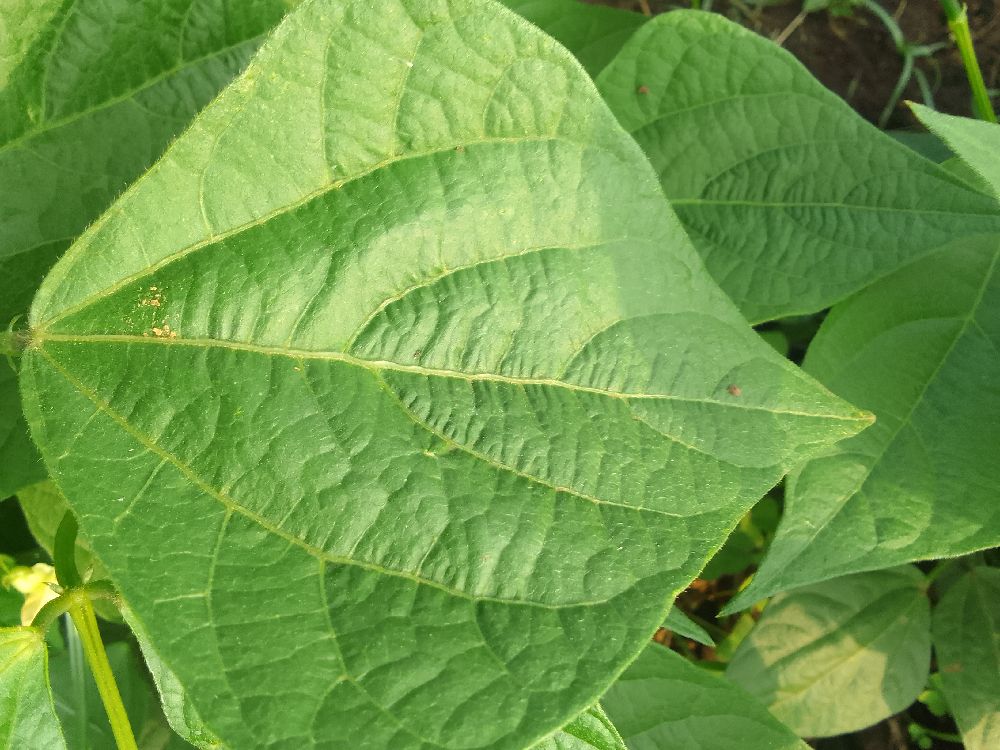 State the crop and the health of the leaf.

common bean, healthy
